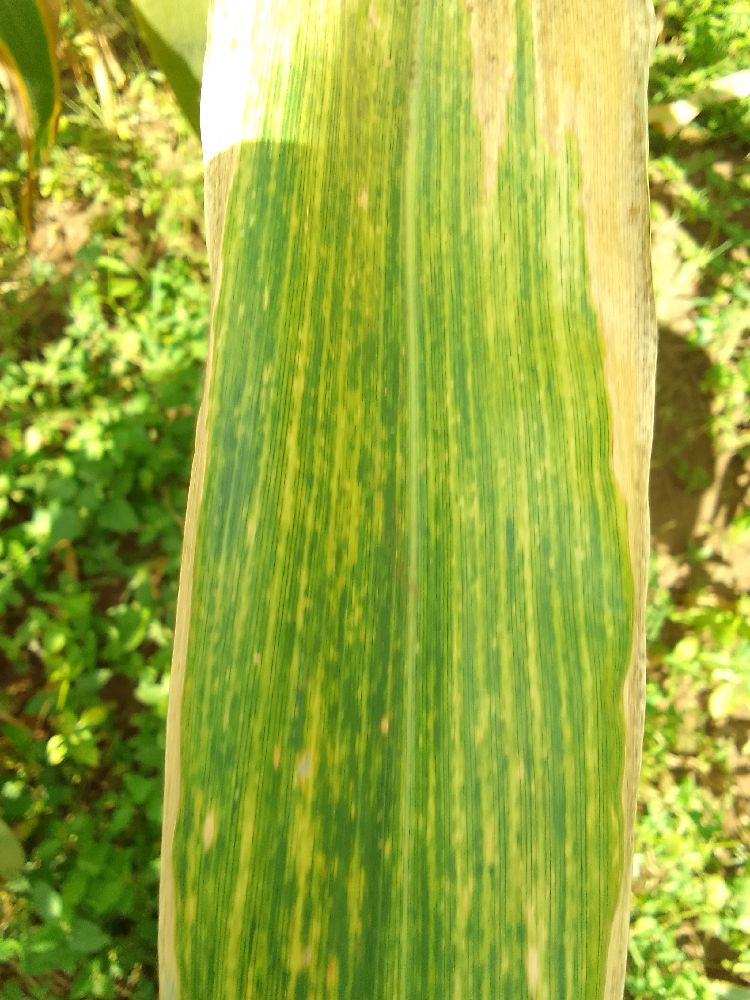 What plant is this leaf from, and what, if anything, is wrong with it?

maize, maize lethal necrosis
